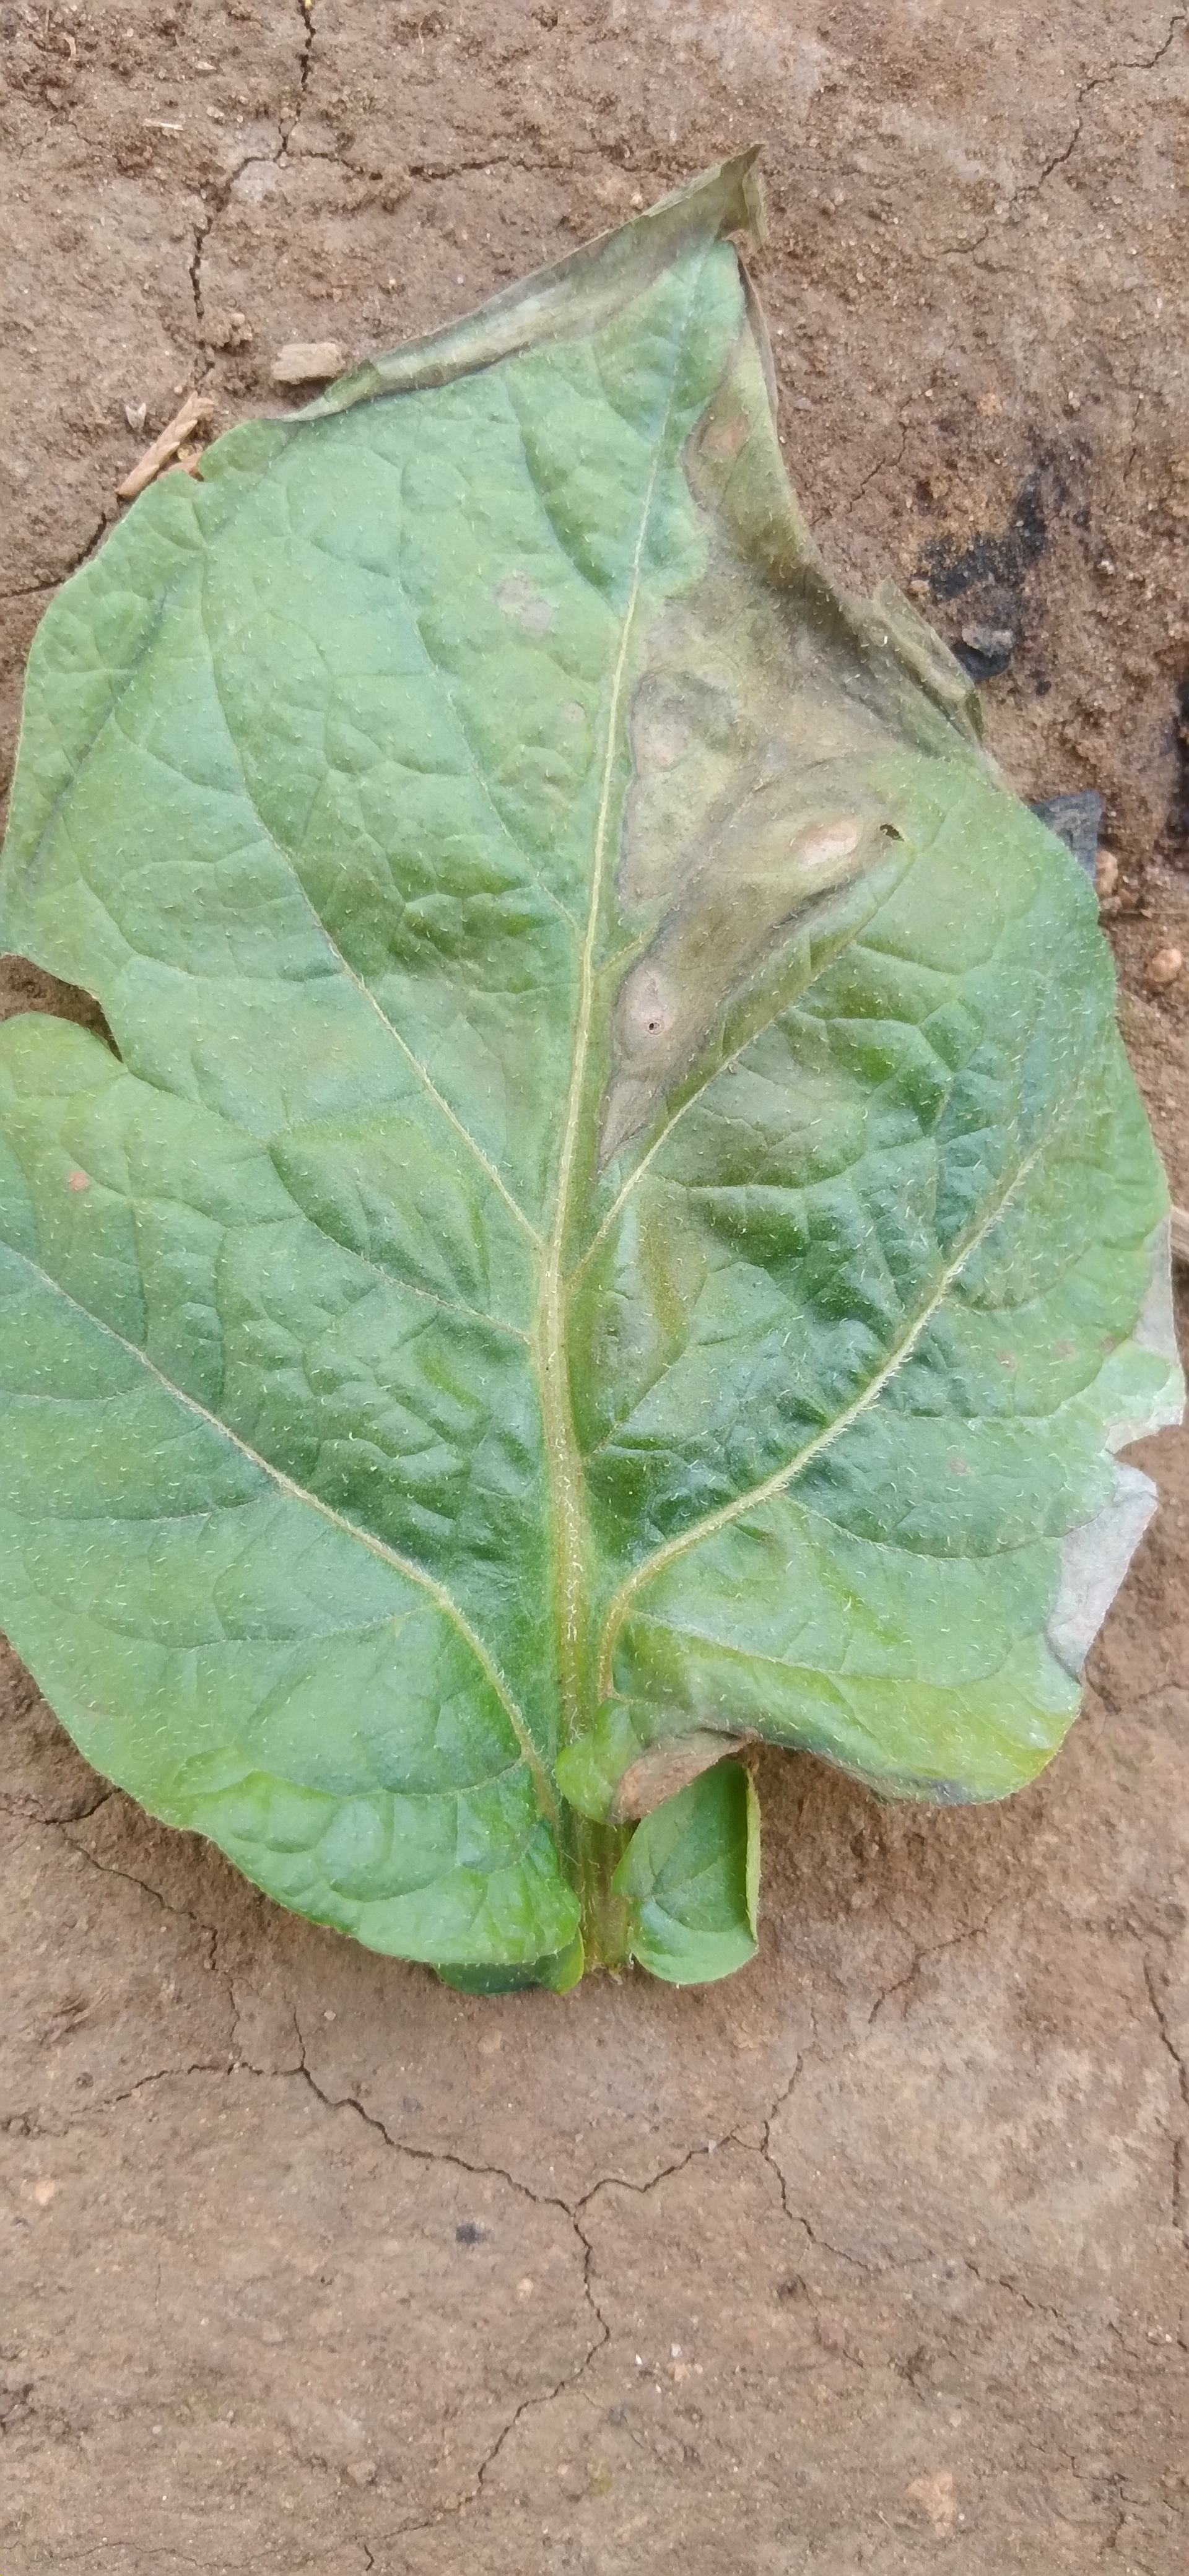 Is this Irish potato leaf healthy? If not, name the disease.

early blight
